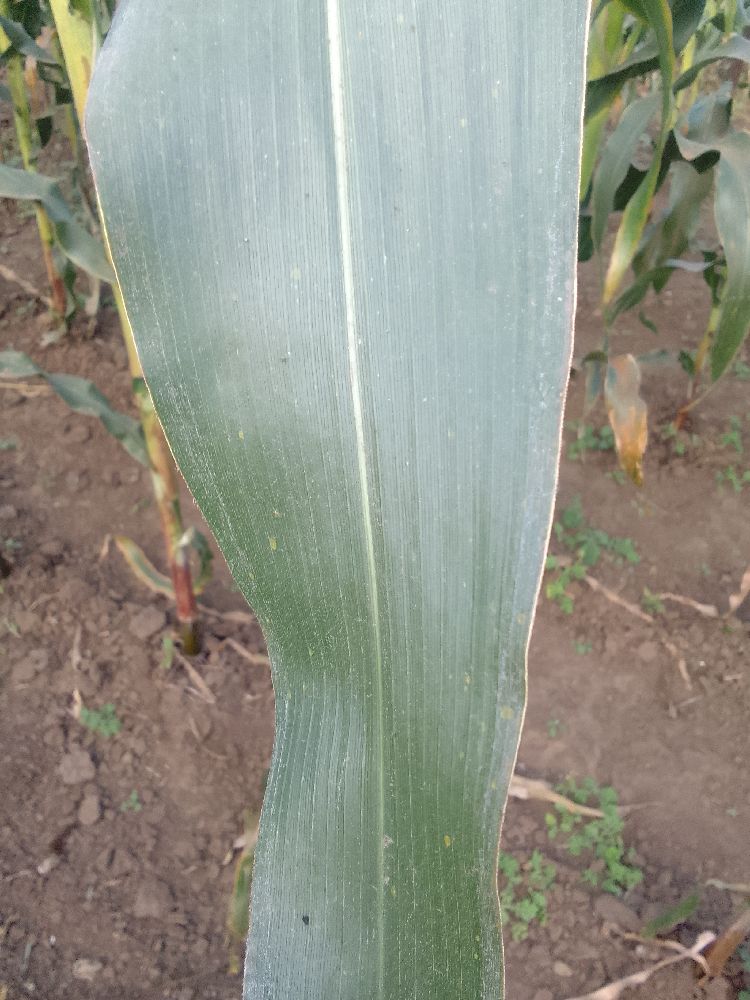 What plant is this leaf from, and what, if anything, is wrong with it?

maize, healthy
